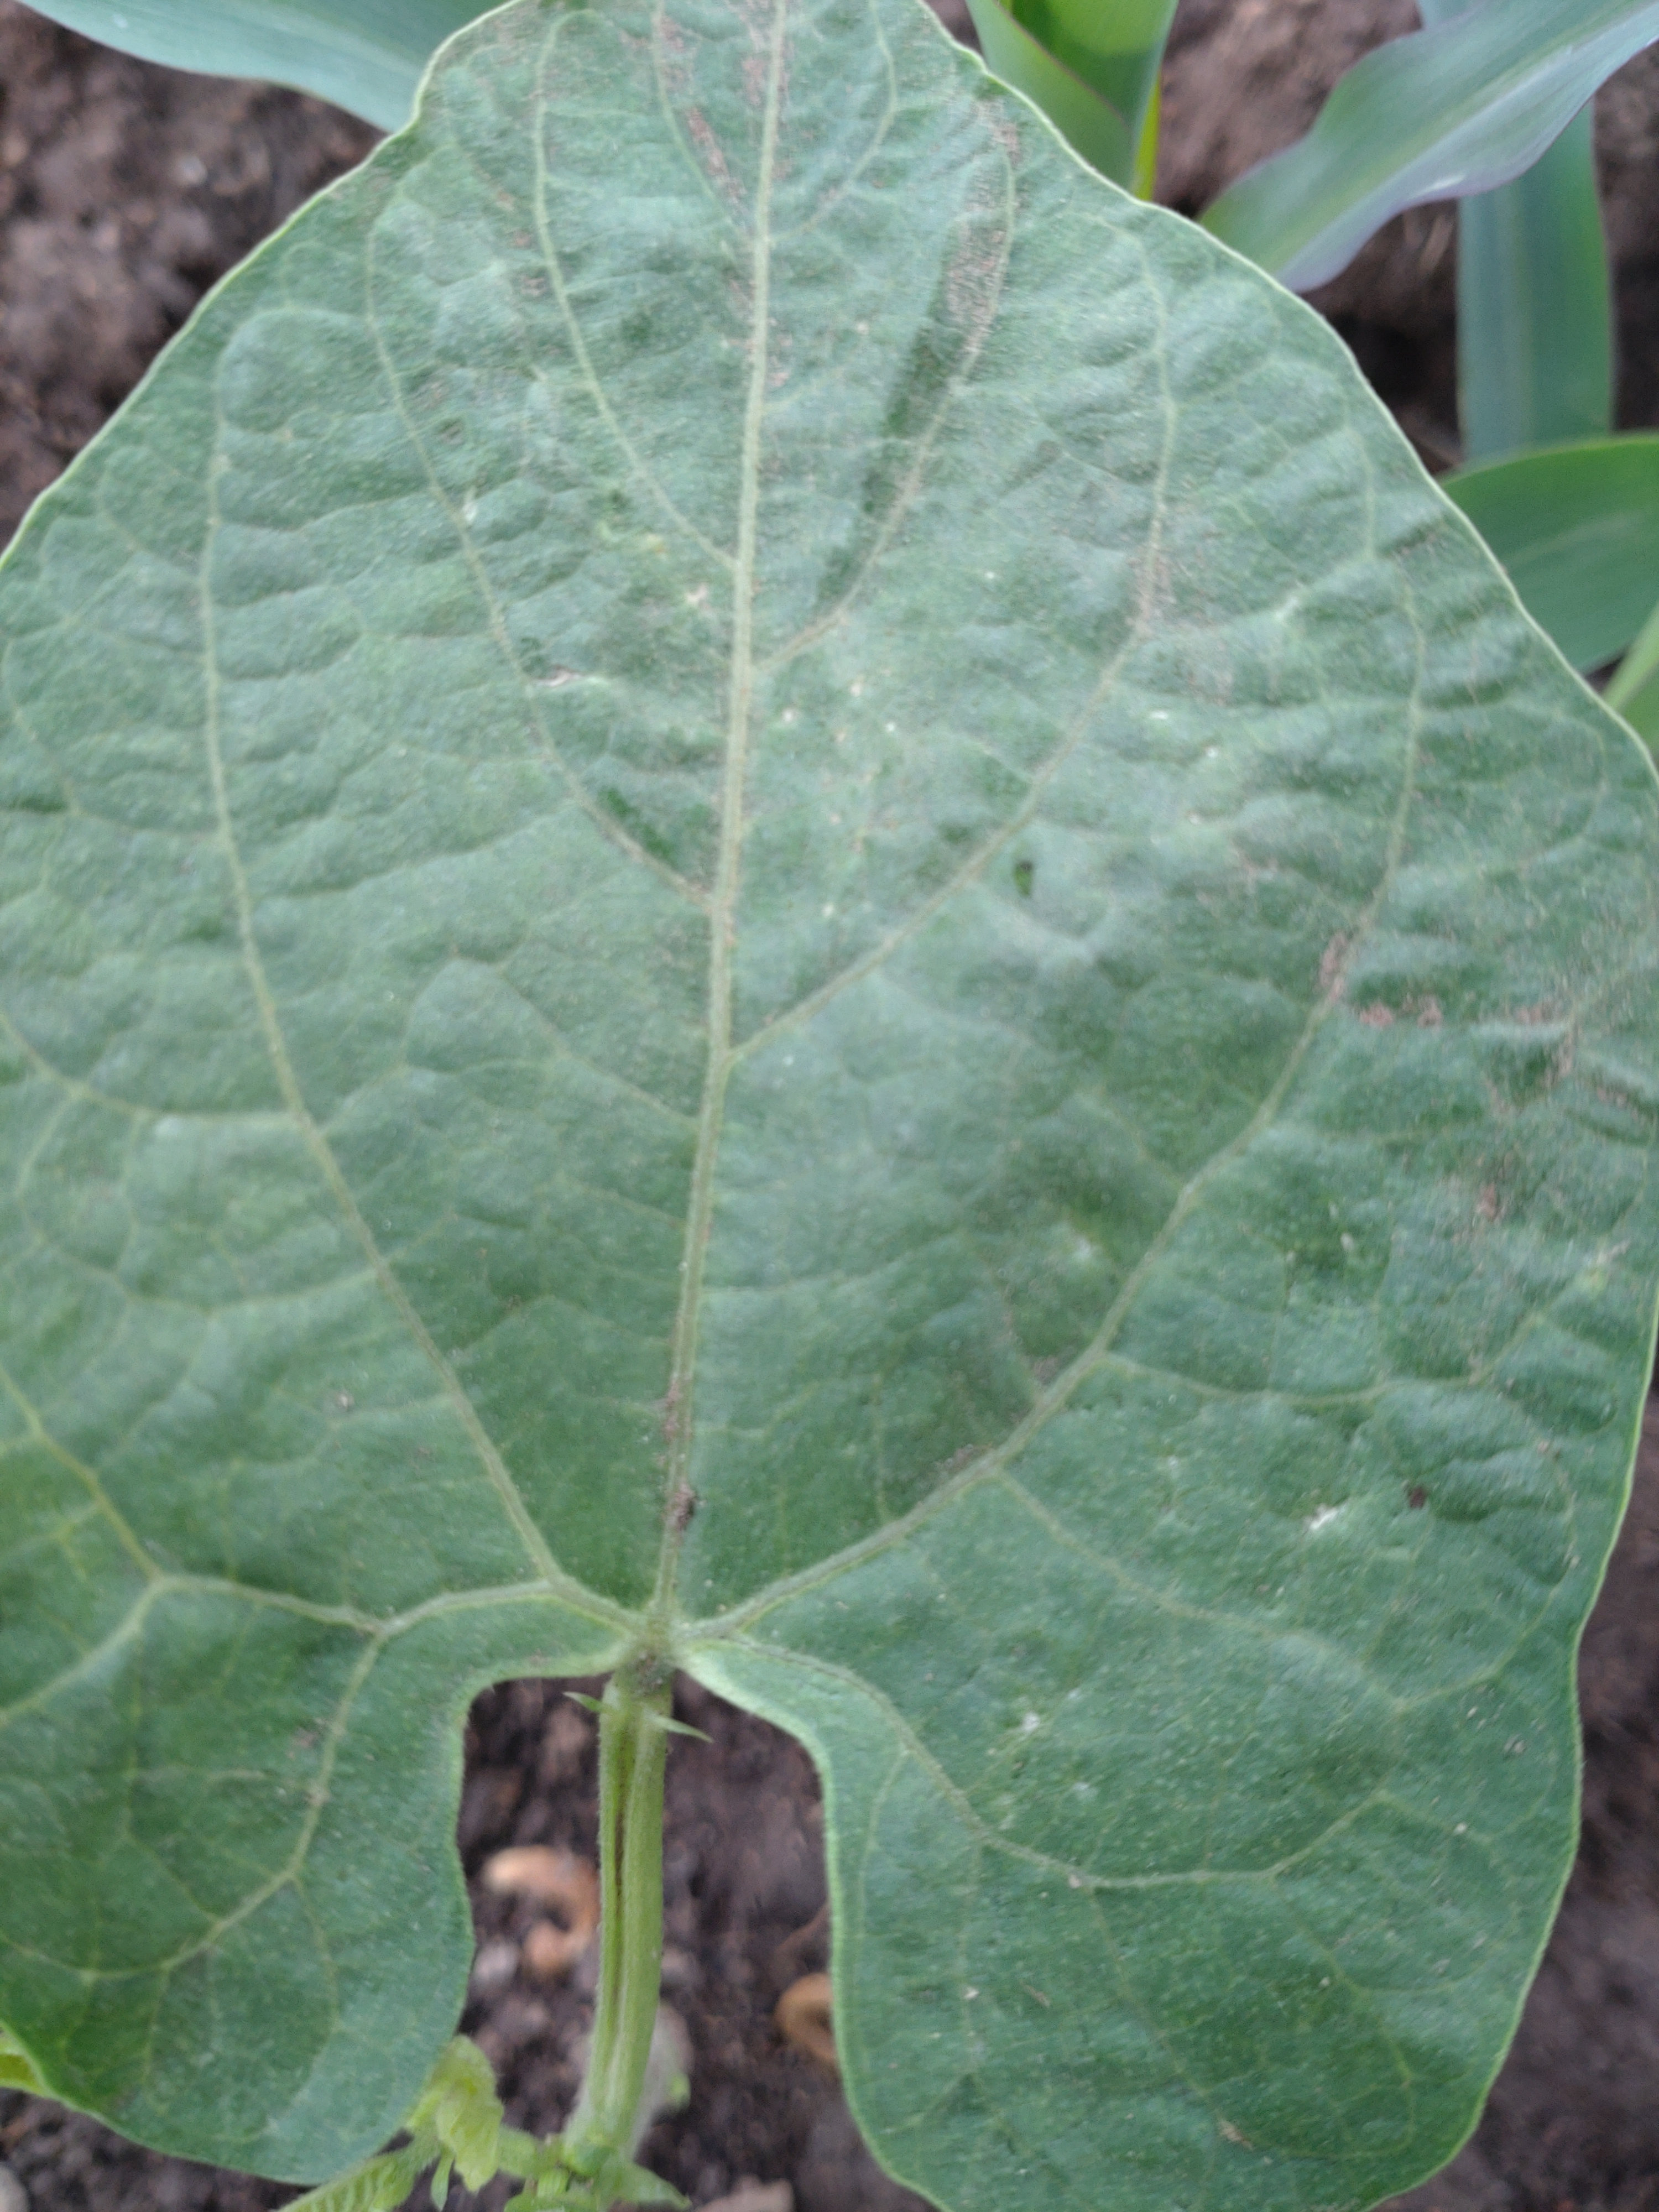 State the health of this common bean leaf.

healthy
